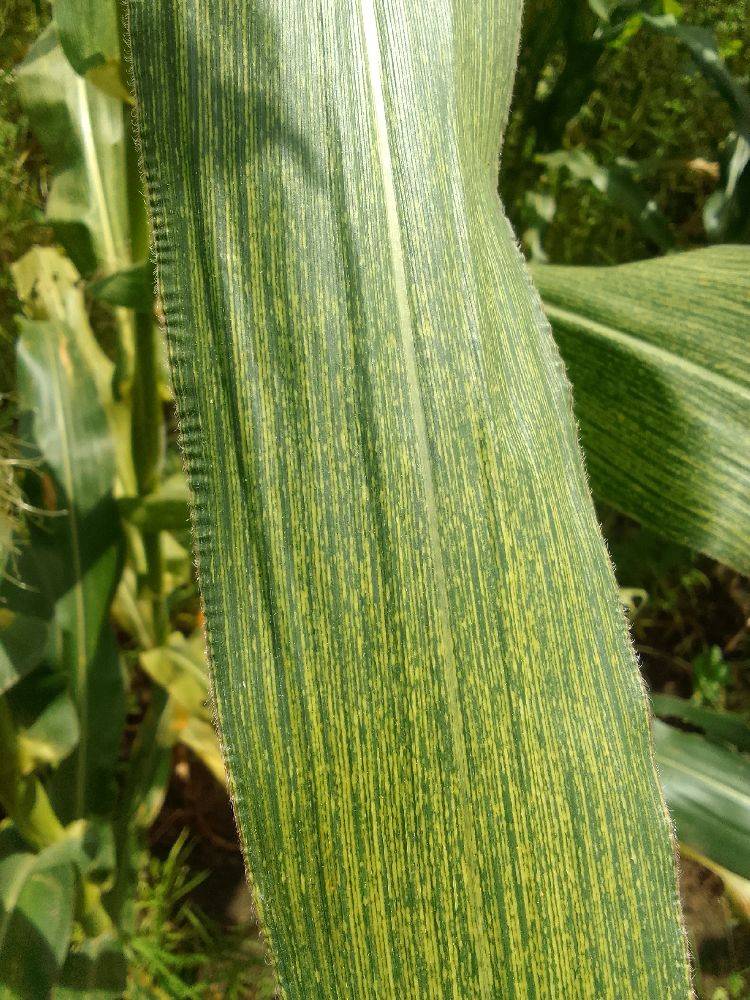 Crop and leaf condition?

maize, maize streak virus
